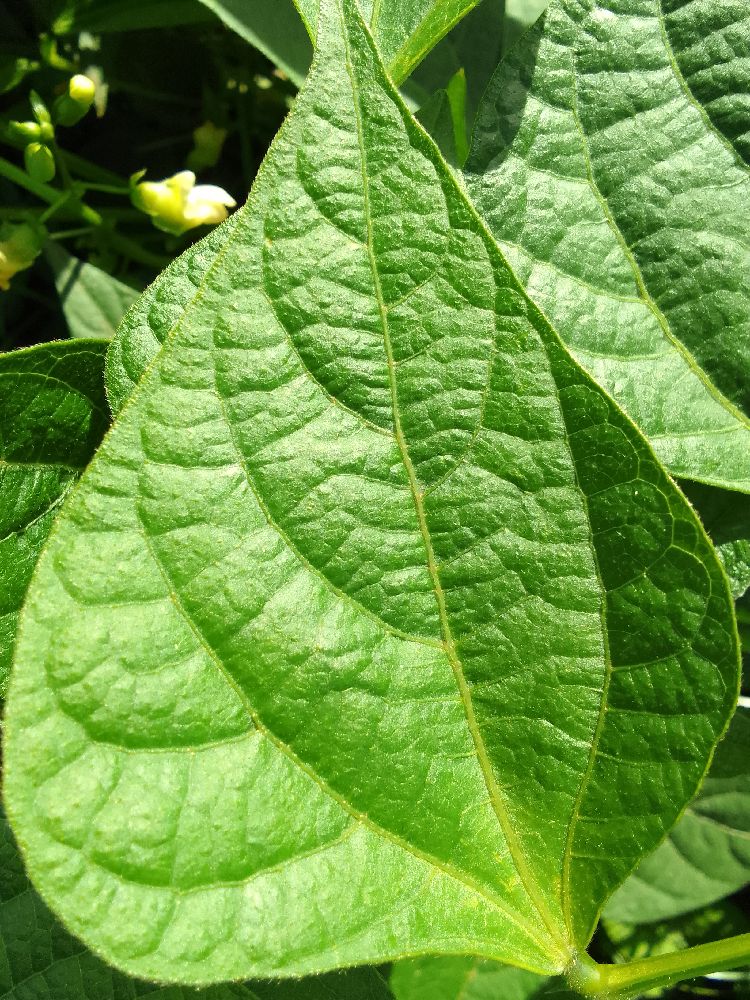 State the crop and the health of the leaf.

common bean, healthy
